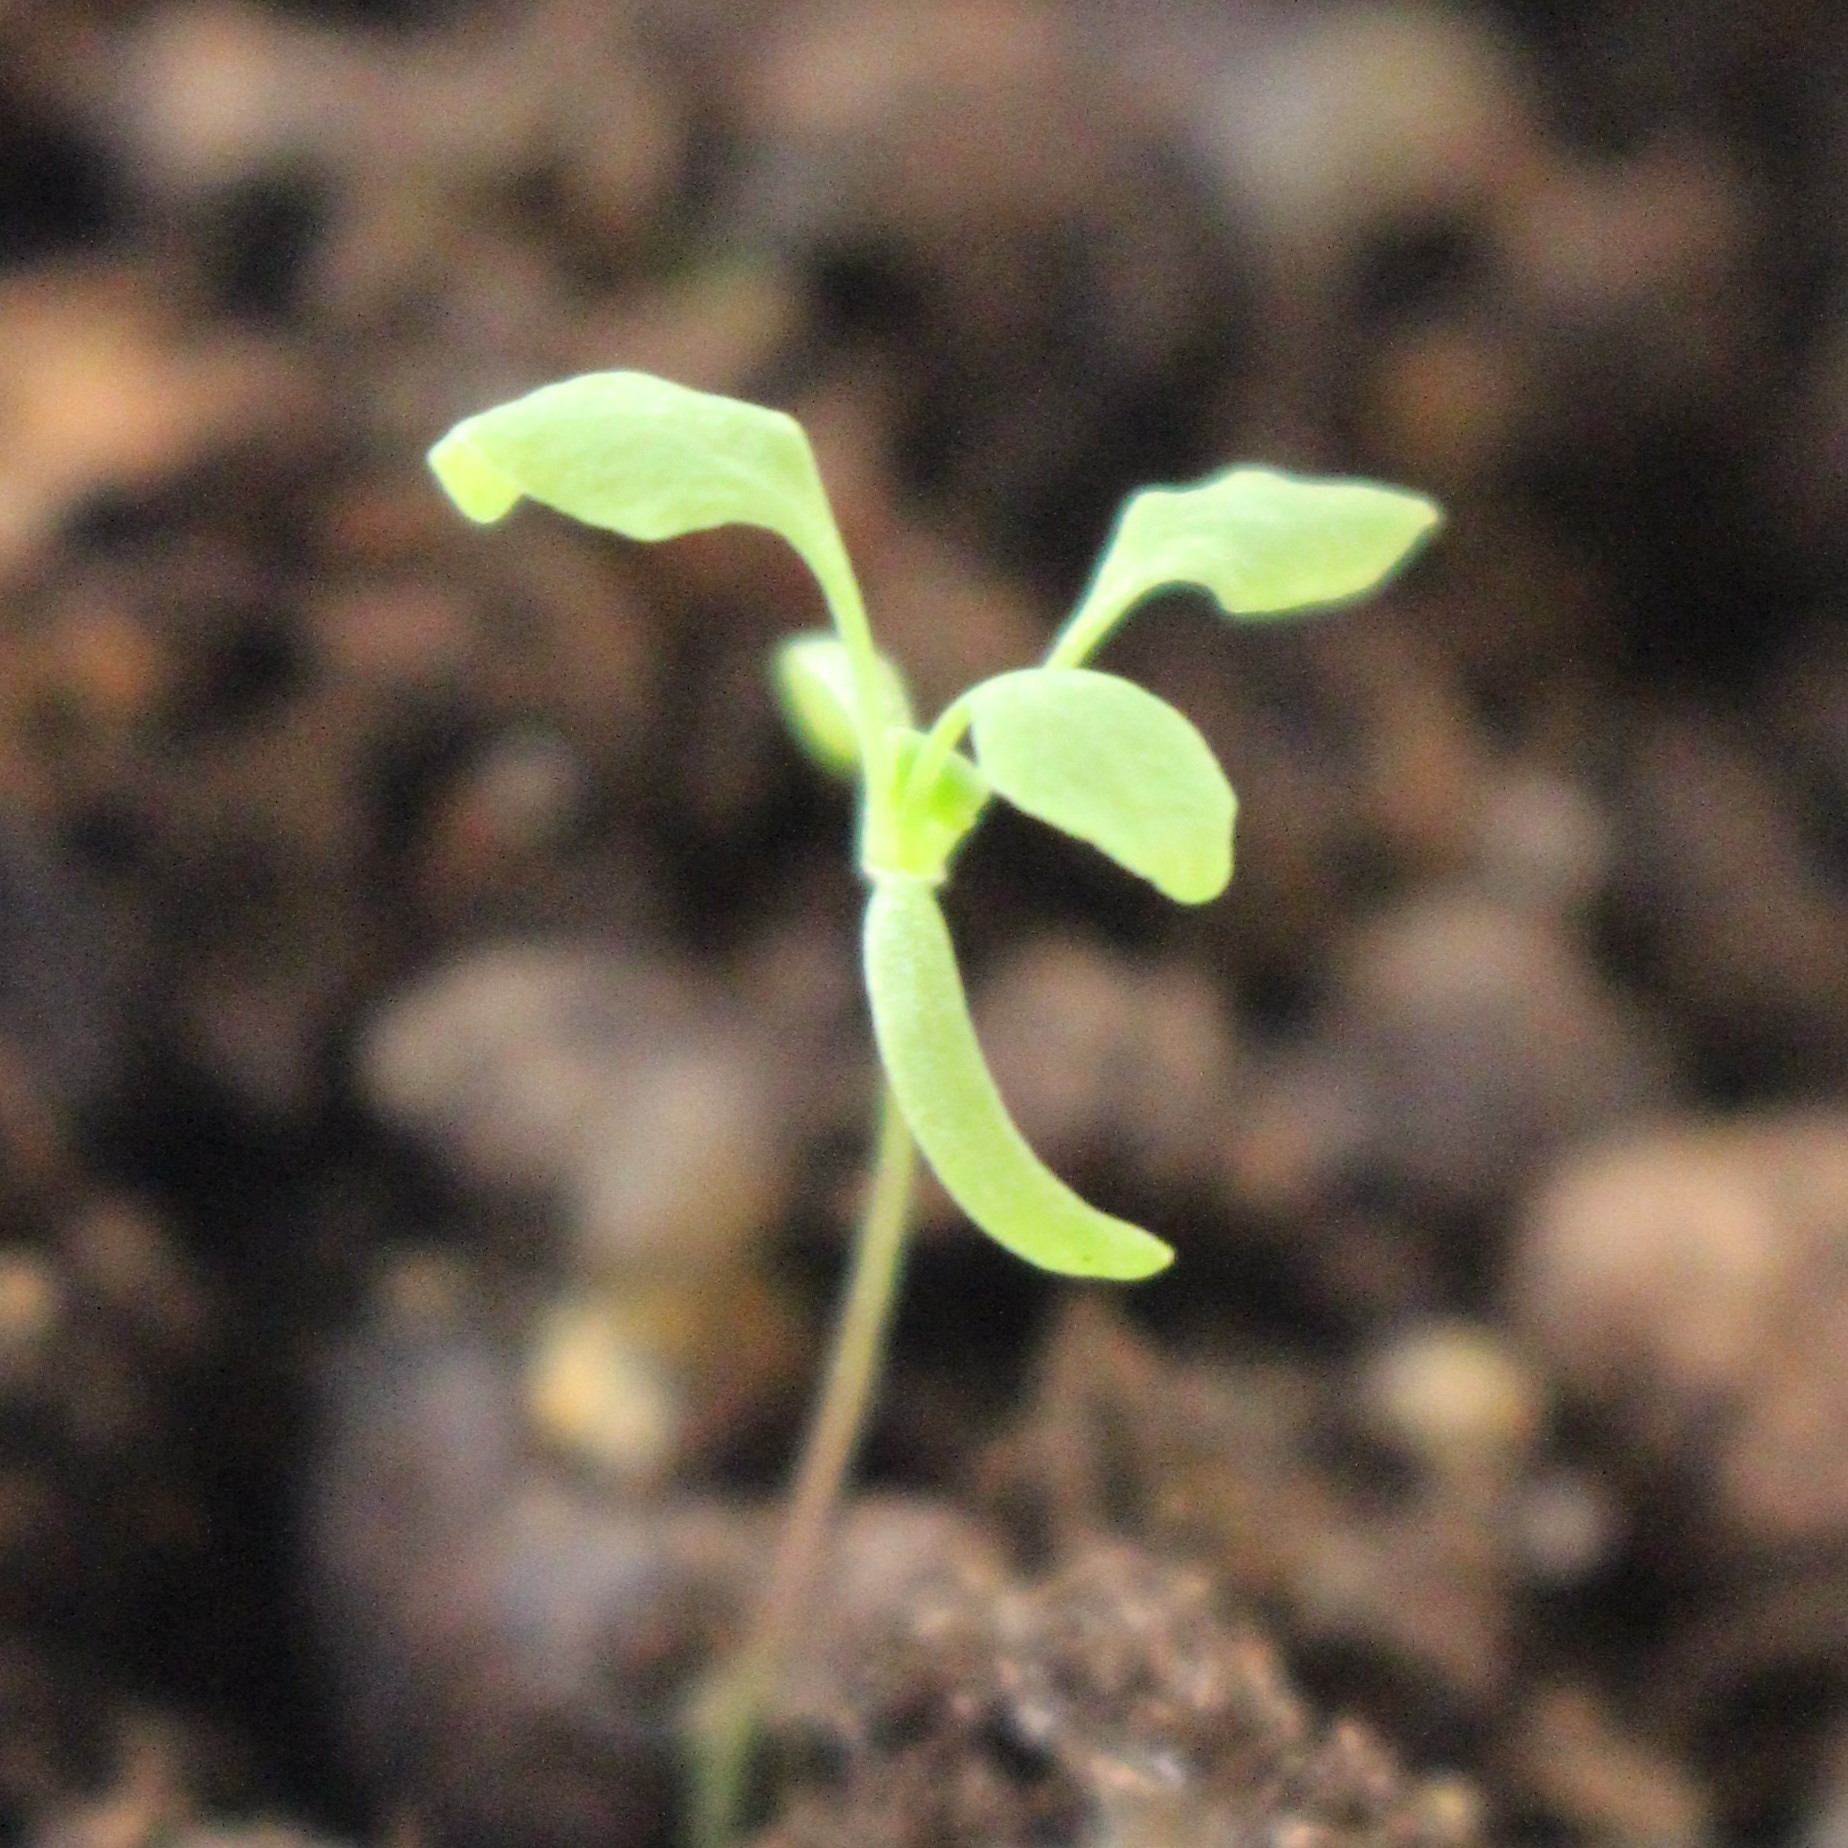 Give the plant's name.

Papaver rhoeas
